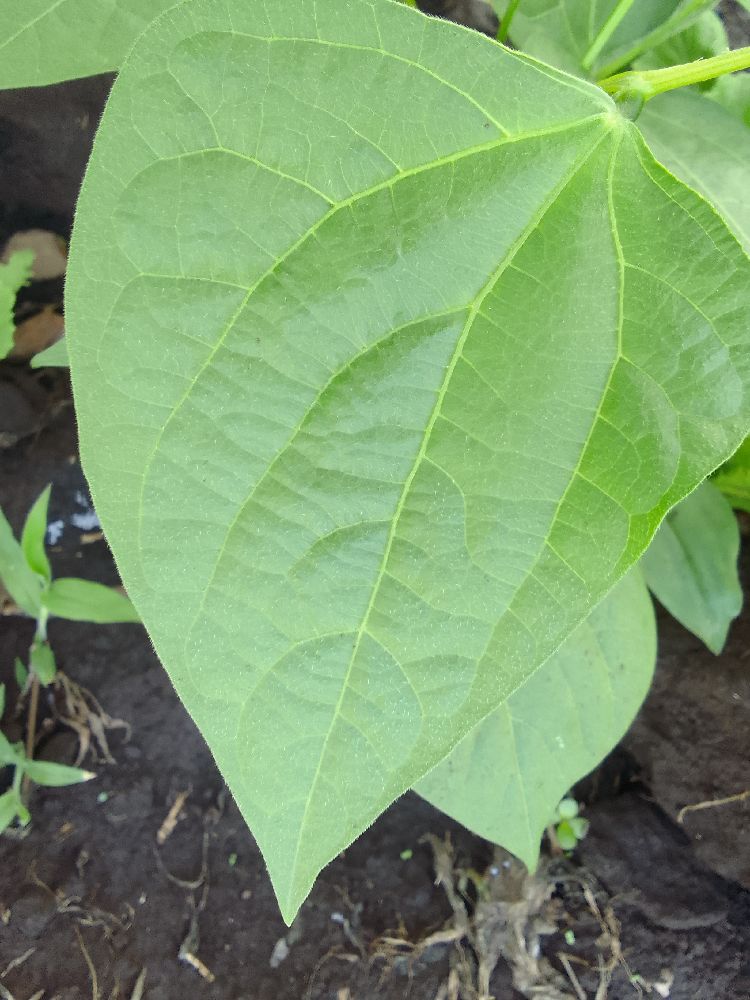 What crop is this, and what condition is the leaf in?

common bean, healthy
